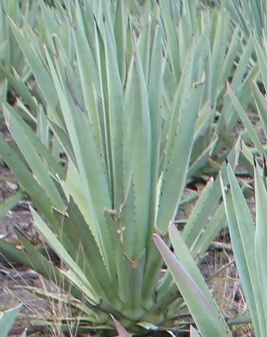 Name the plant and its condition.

agave, healthy
